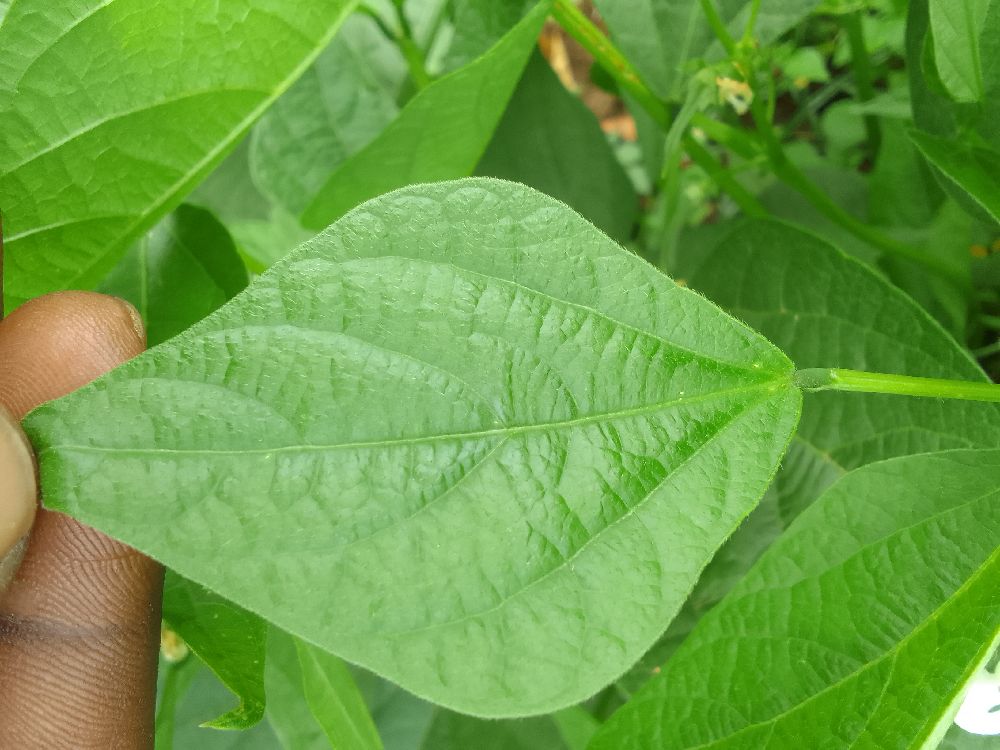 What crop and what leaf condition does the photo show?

common bean, healthy
